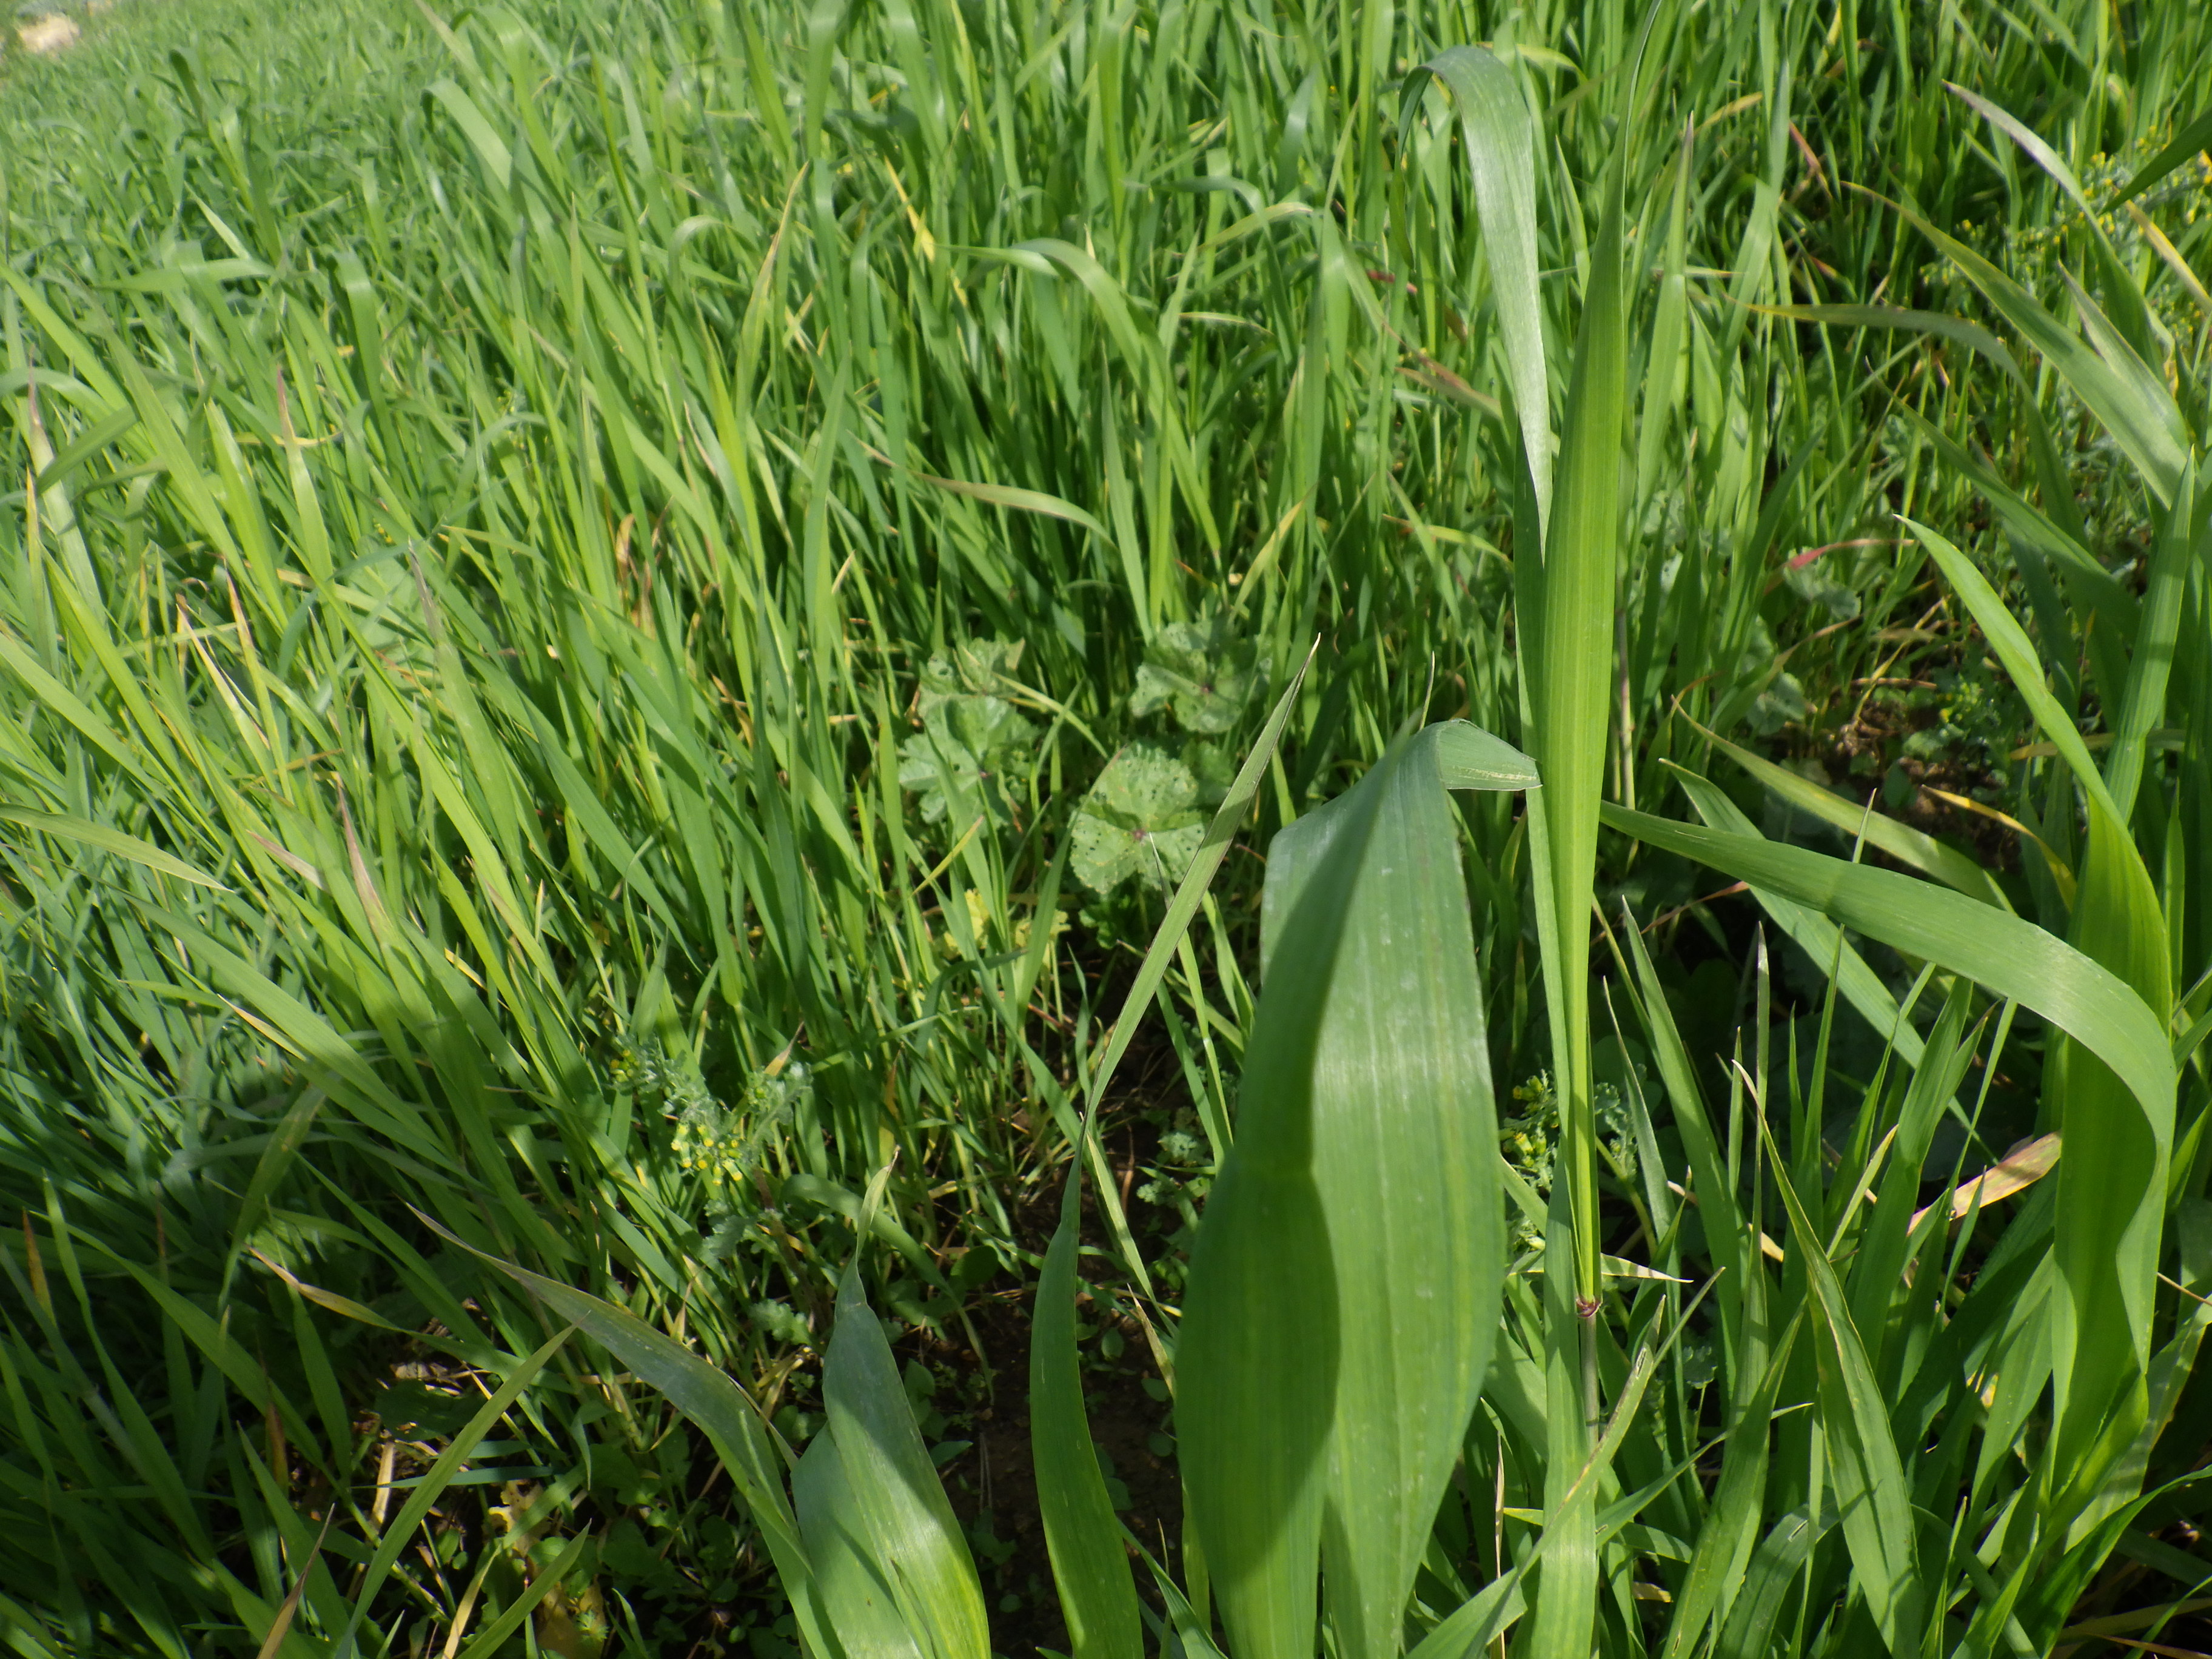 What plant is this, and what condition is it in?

wheat, healthy
